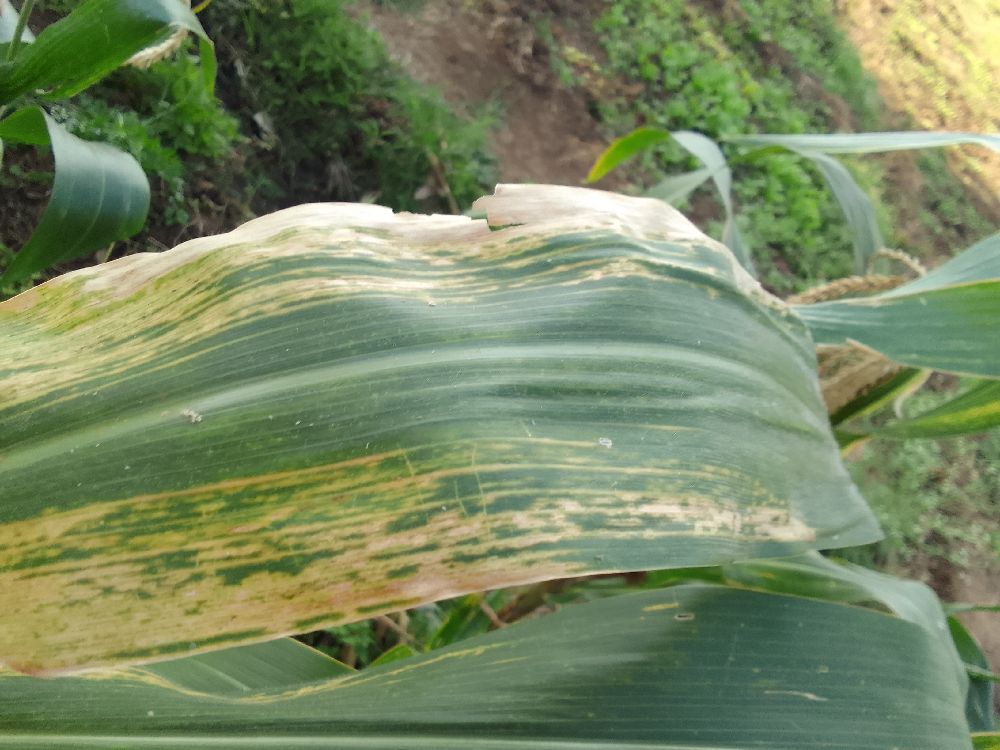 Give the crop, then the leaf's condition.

maize, maize lethal necrosis
